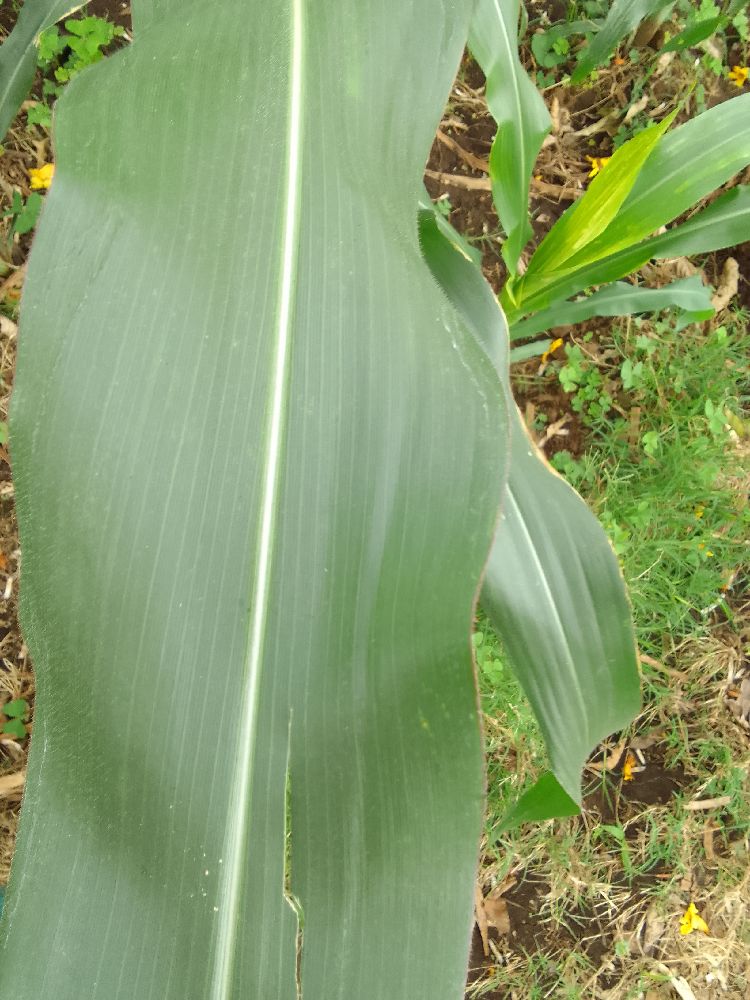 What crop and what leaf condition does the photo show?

maize, healthy
